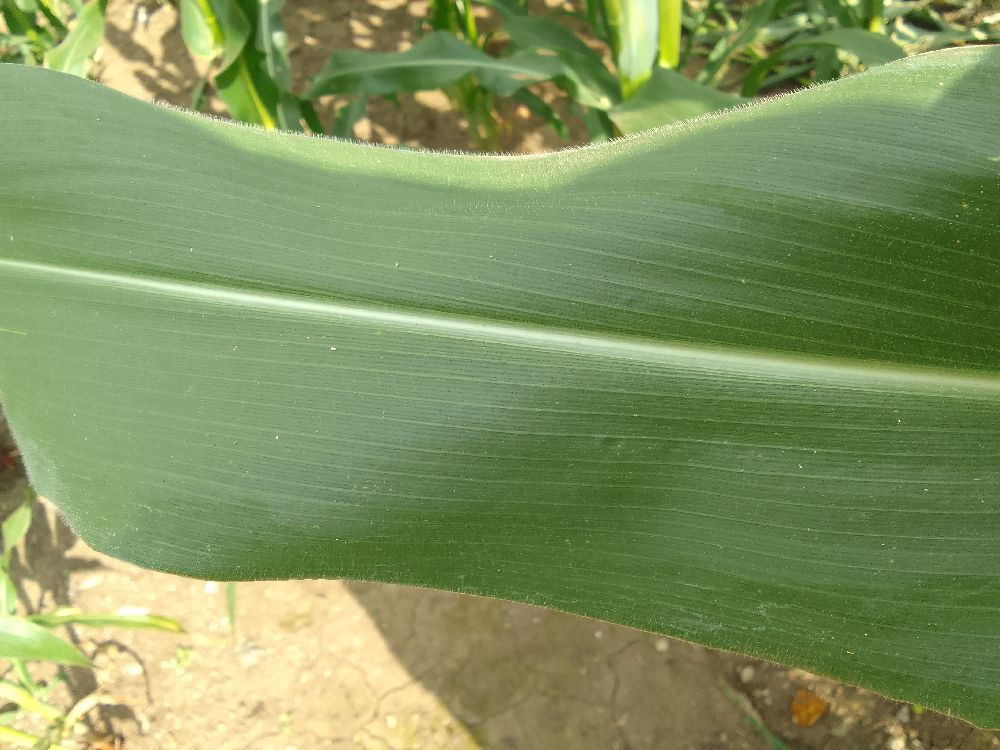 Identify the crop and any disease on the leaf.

maize, healthy
